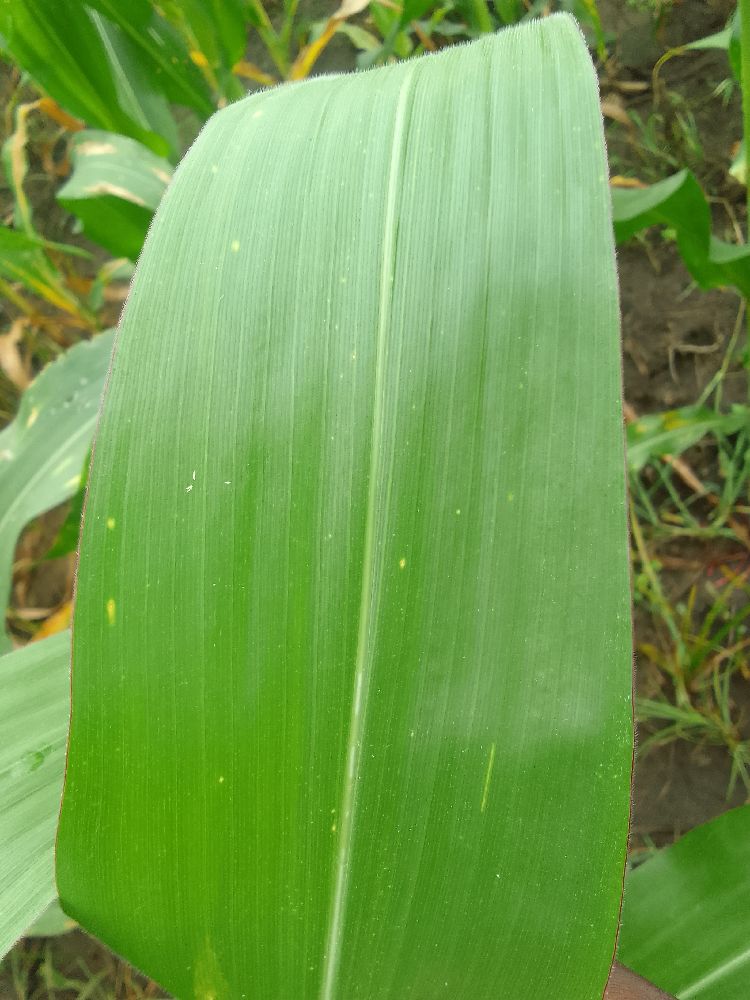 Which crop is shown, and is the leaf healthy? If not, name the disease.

maize, healthy
